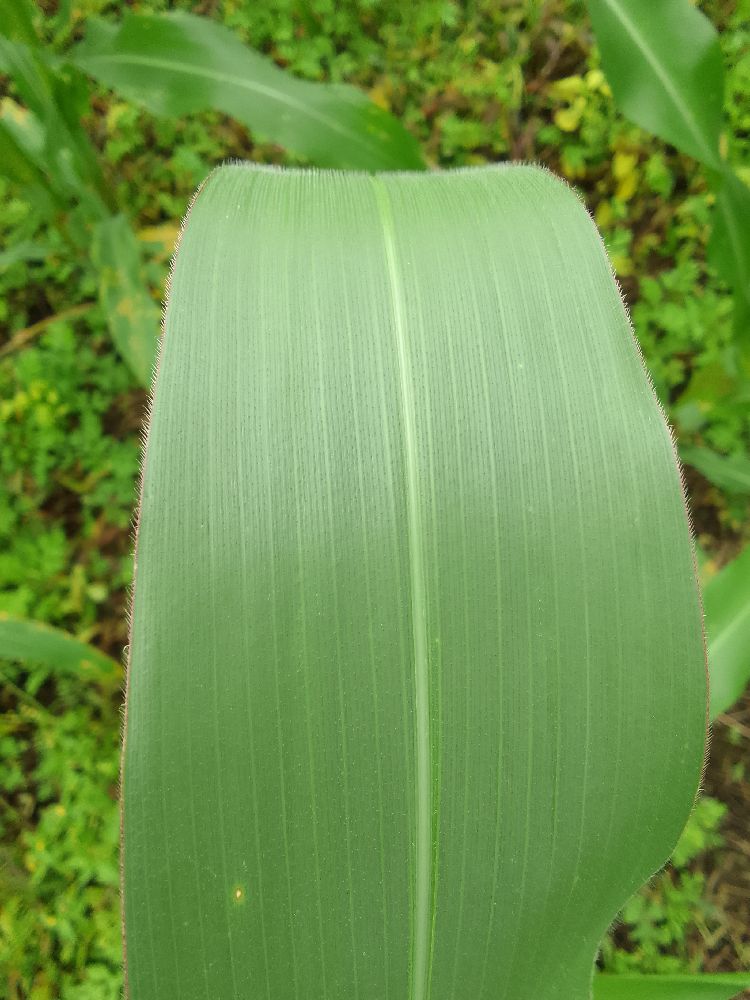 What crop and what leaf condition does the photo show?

maize, healthy
